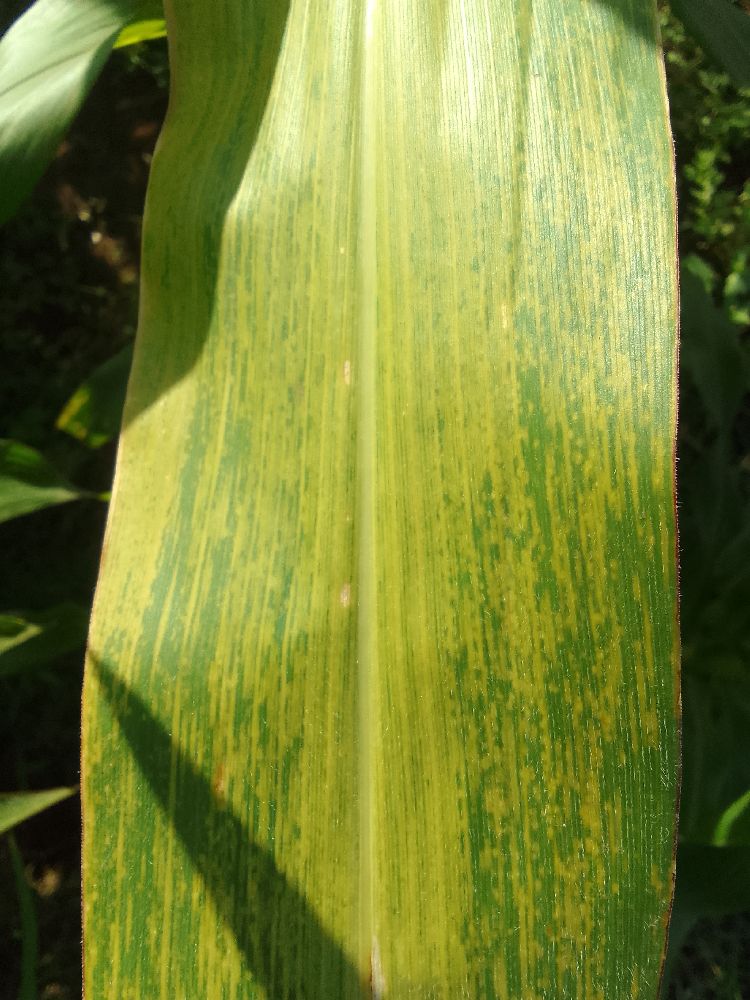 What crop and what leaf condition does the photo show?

maize, maize lethal necrosis
